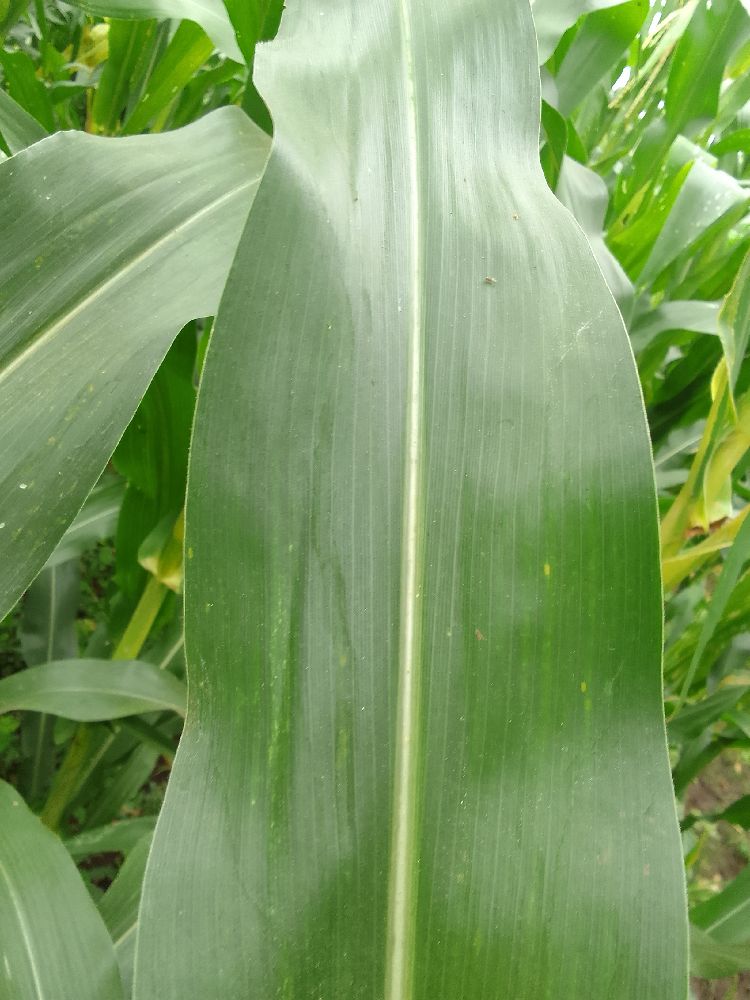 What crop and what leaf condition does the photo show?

maize, healthy
